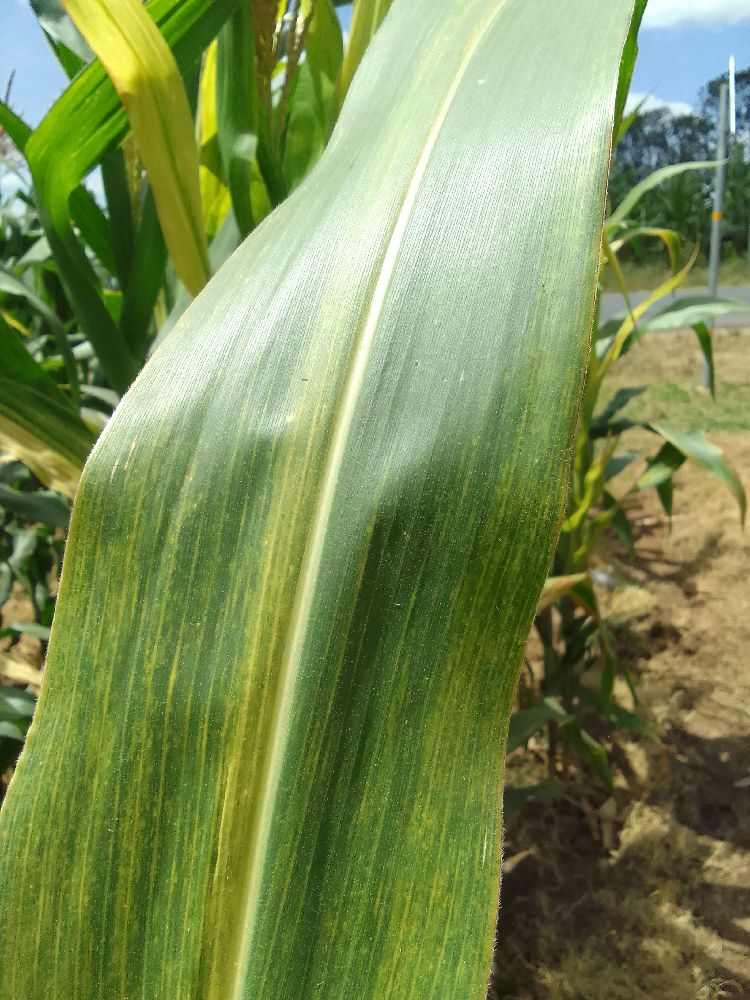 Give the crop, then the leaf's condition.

maize, maize lethal necrosis
